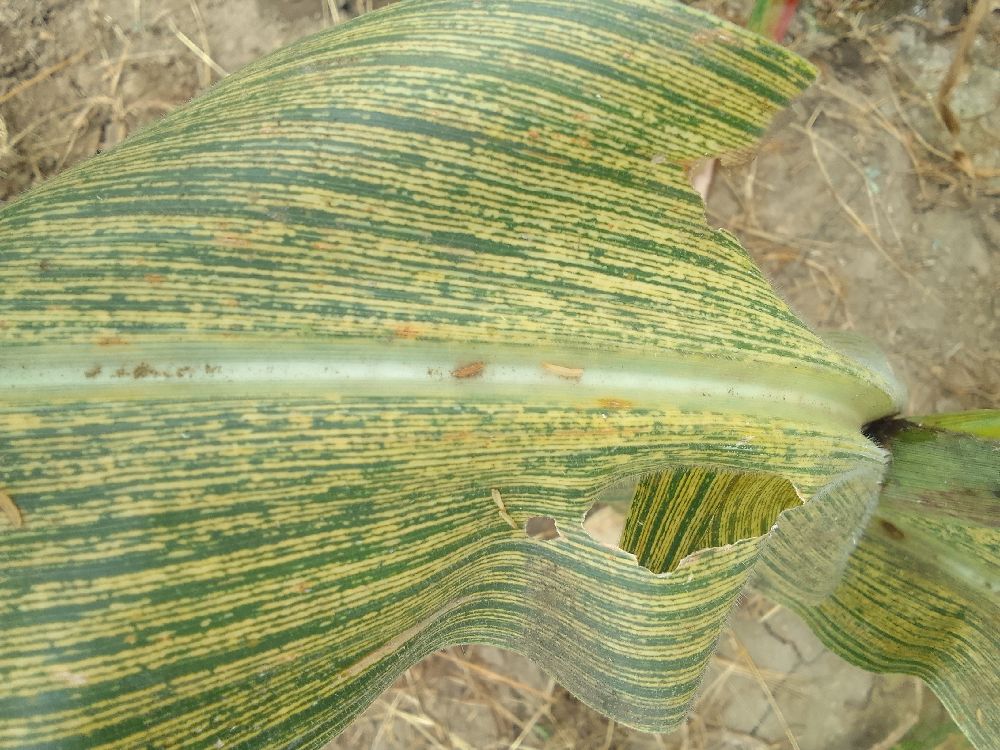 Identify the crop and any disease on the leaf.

maize, maize streak virus
